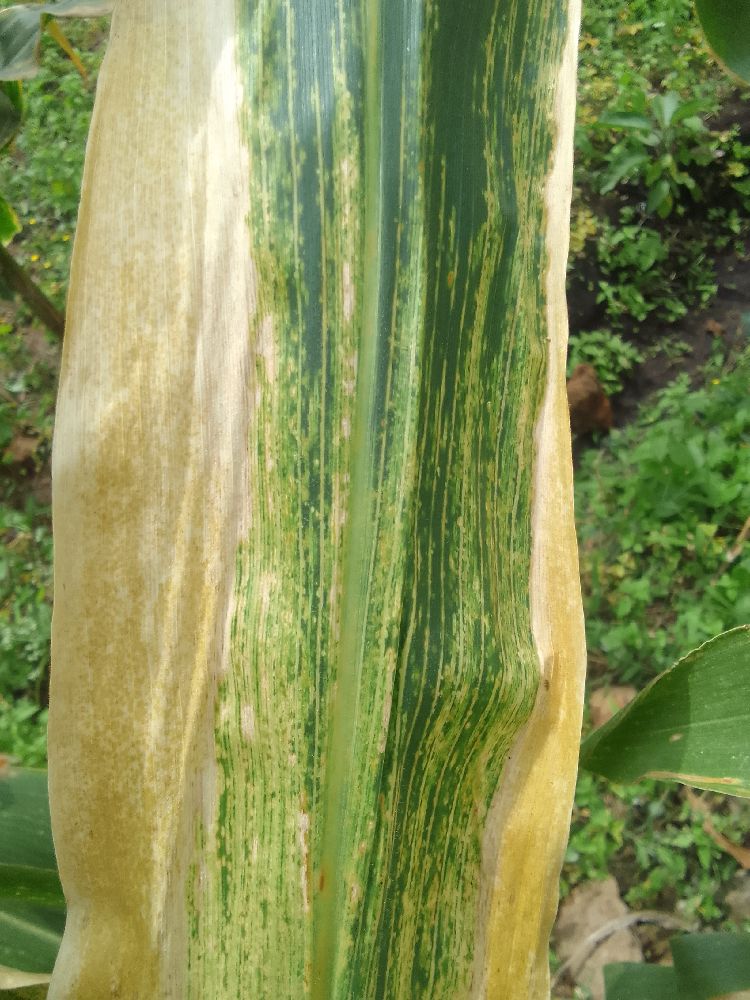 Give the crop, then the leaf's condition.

maize, maize lethal necrosis
